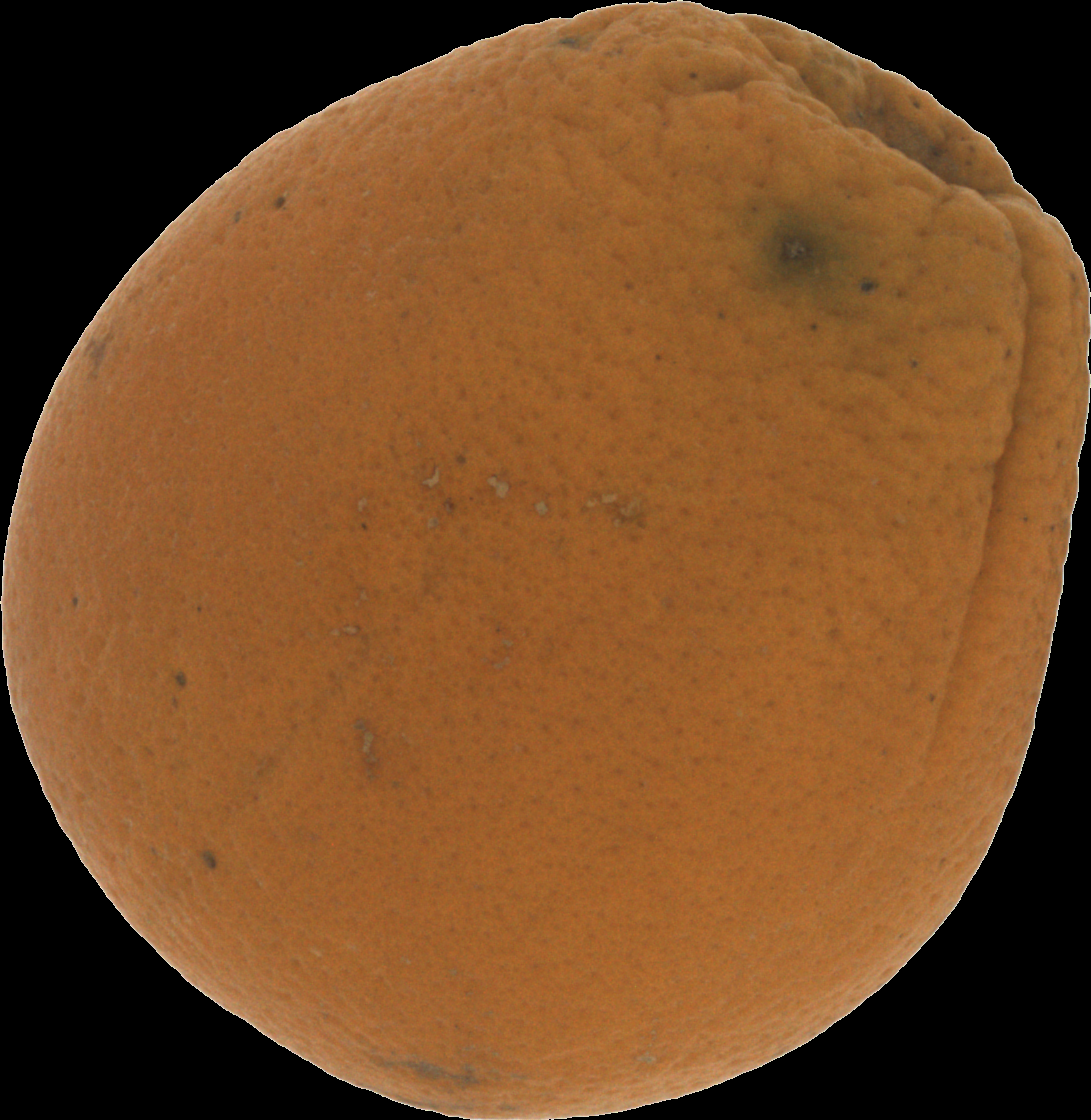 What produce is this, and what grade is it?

orange, bad
